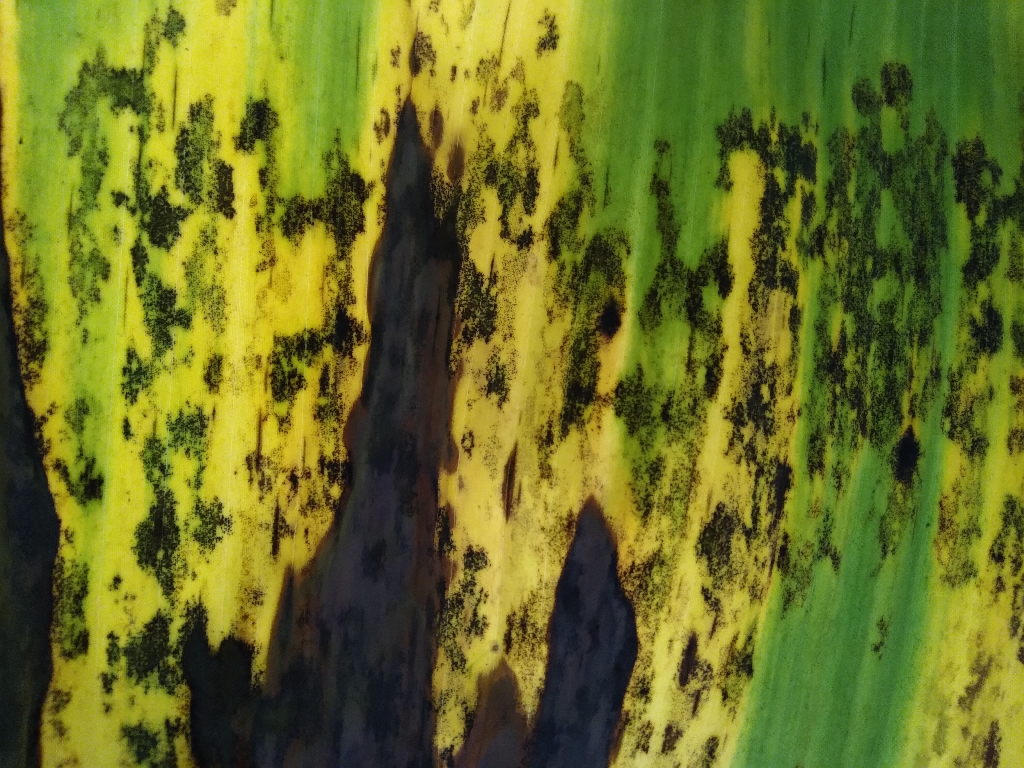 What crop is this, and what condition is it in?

banana, black sigatoka
